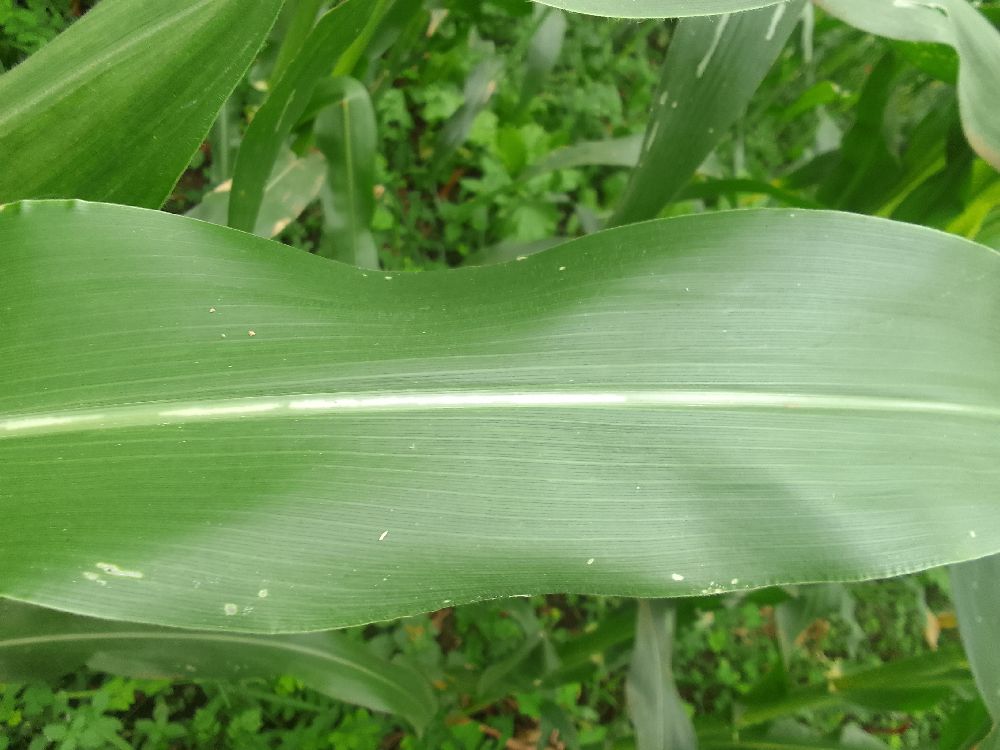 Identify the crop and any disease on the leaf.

maize, healthy
